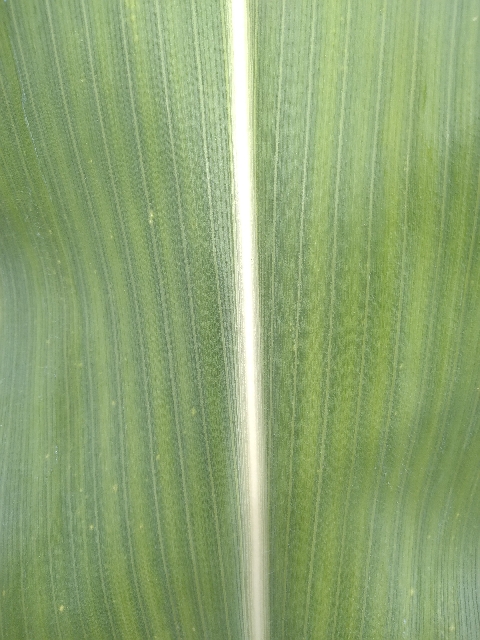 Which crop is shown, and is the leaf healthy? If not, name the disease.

maize, healthy
